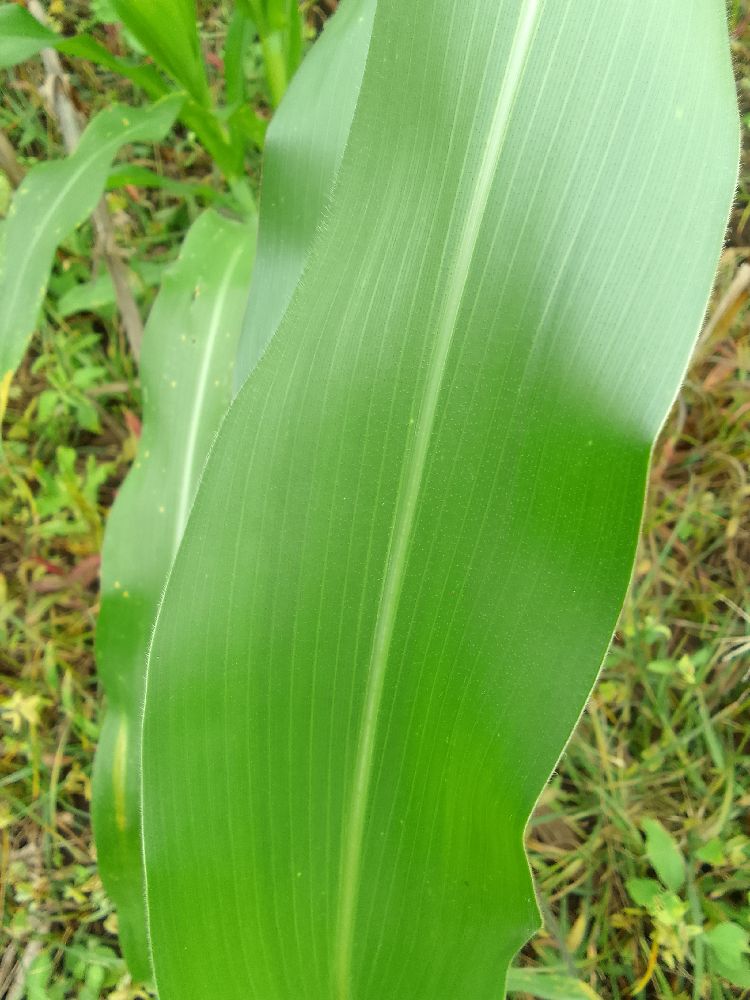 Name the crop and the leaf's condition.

maize, healthy
